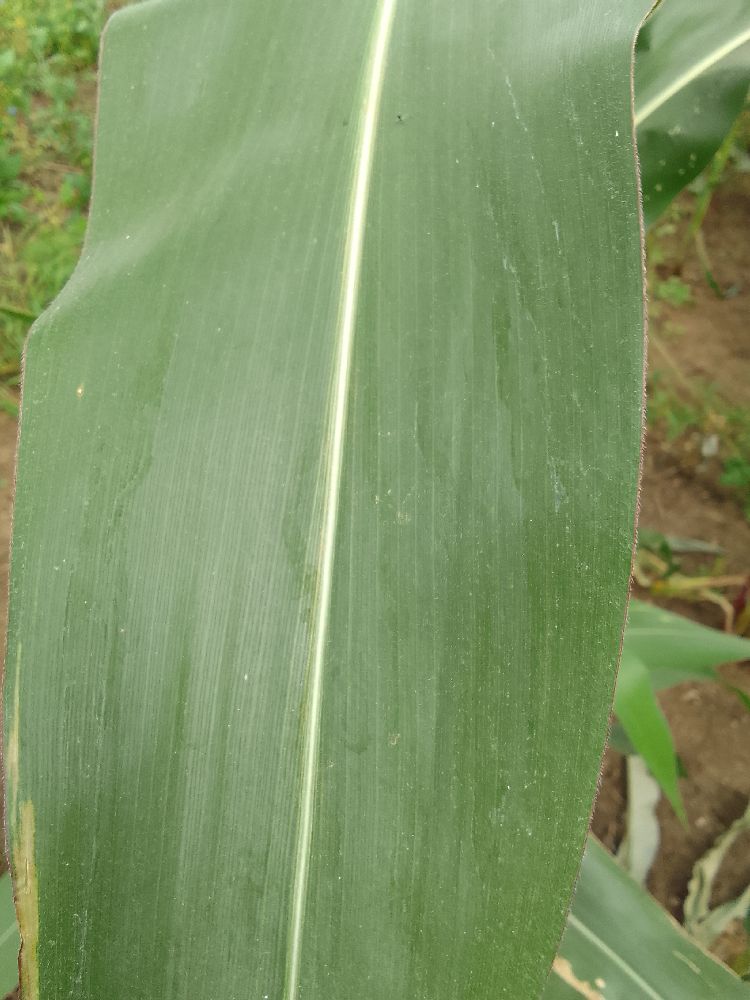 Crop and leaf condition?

maize, healthy
